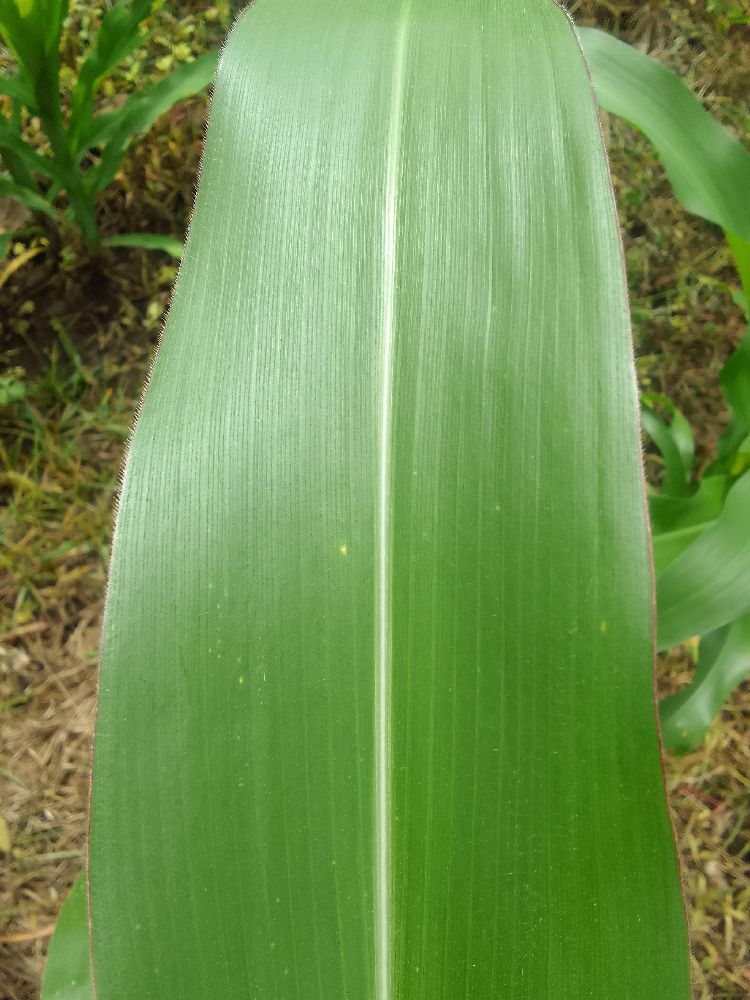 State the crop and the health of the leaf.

maize, healthy
